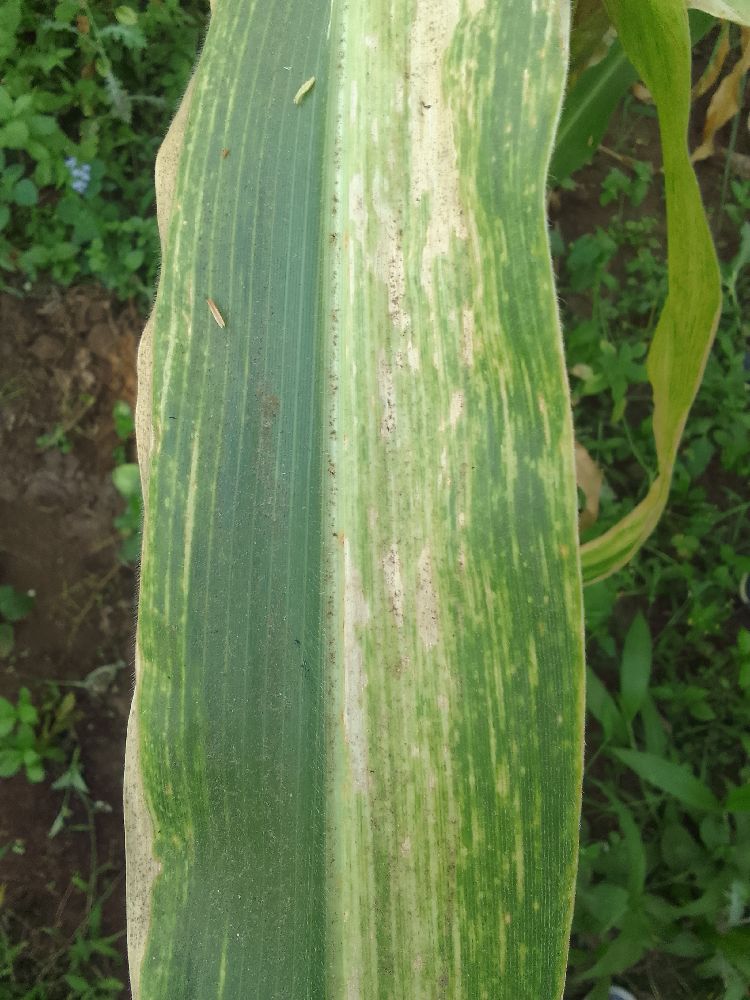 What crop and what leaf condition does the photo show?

maize, maize lethal necrosis
